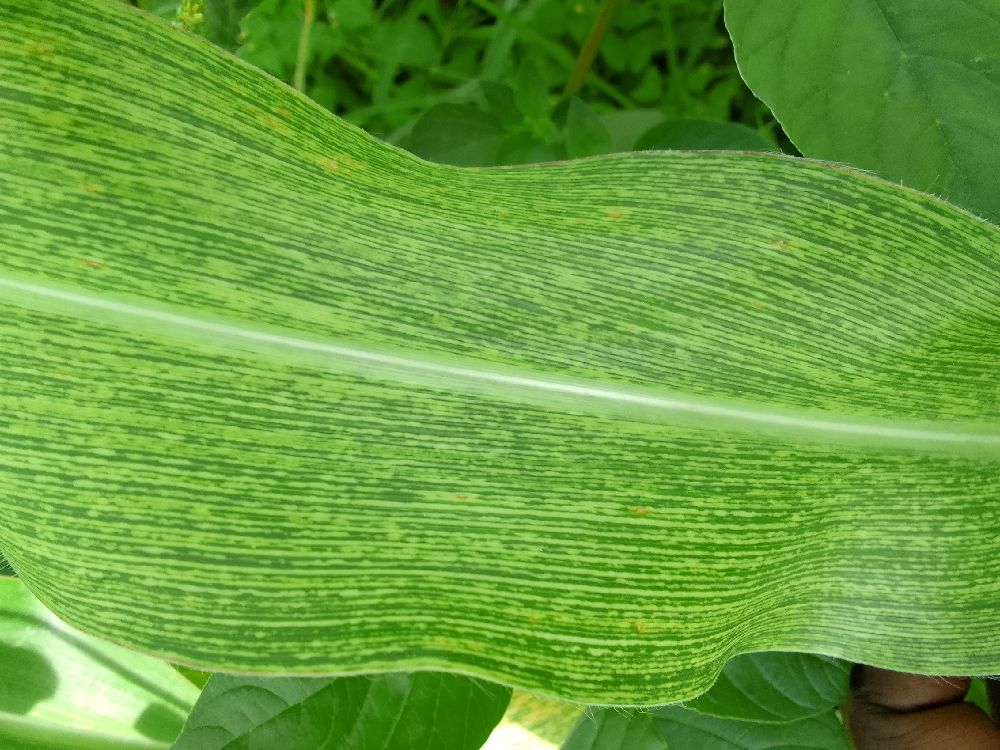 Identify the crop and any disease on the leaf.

maize, maize streak virus
